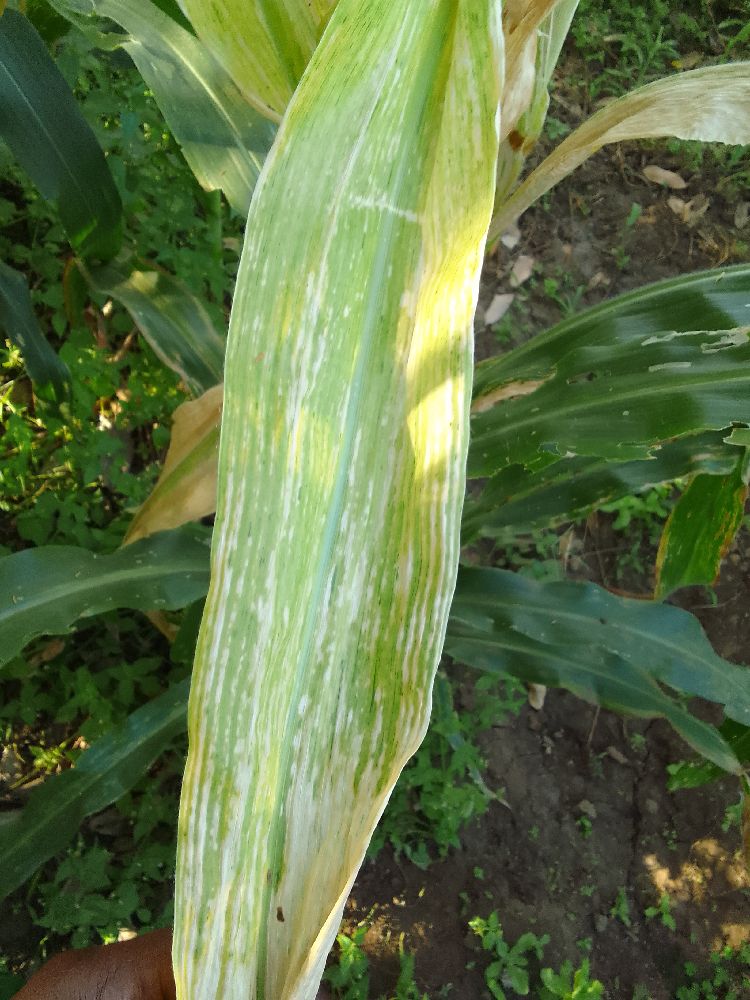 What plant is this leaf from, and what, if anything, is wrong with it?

maize, maize lethal necrosis
